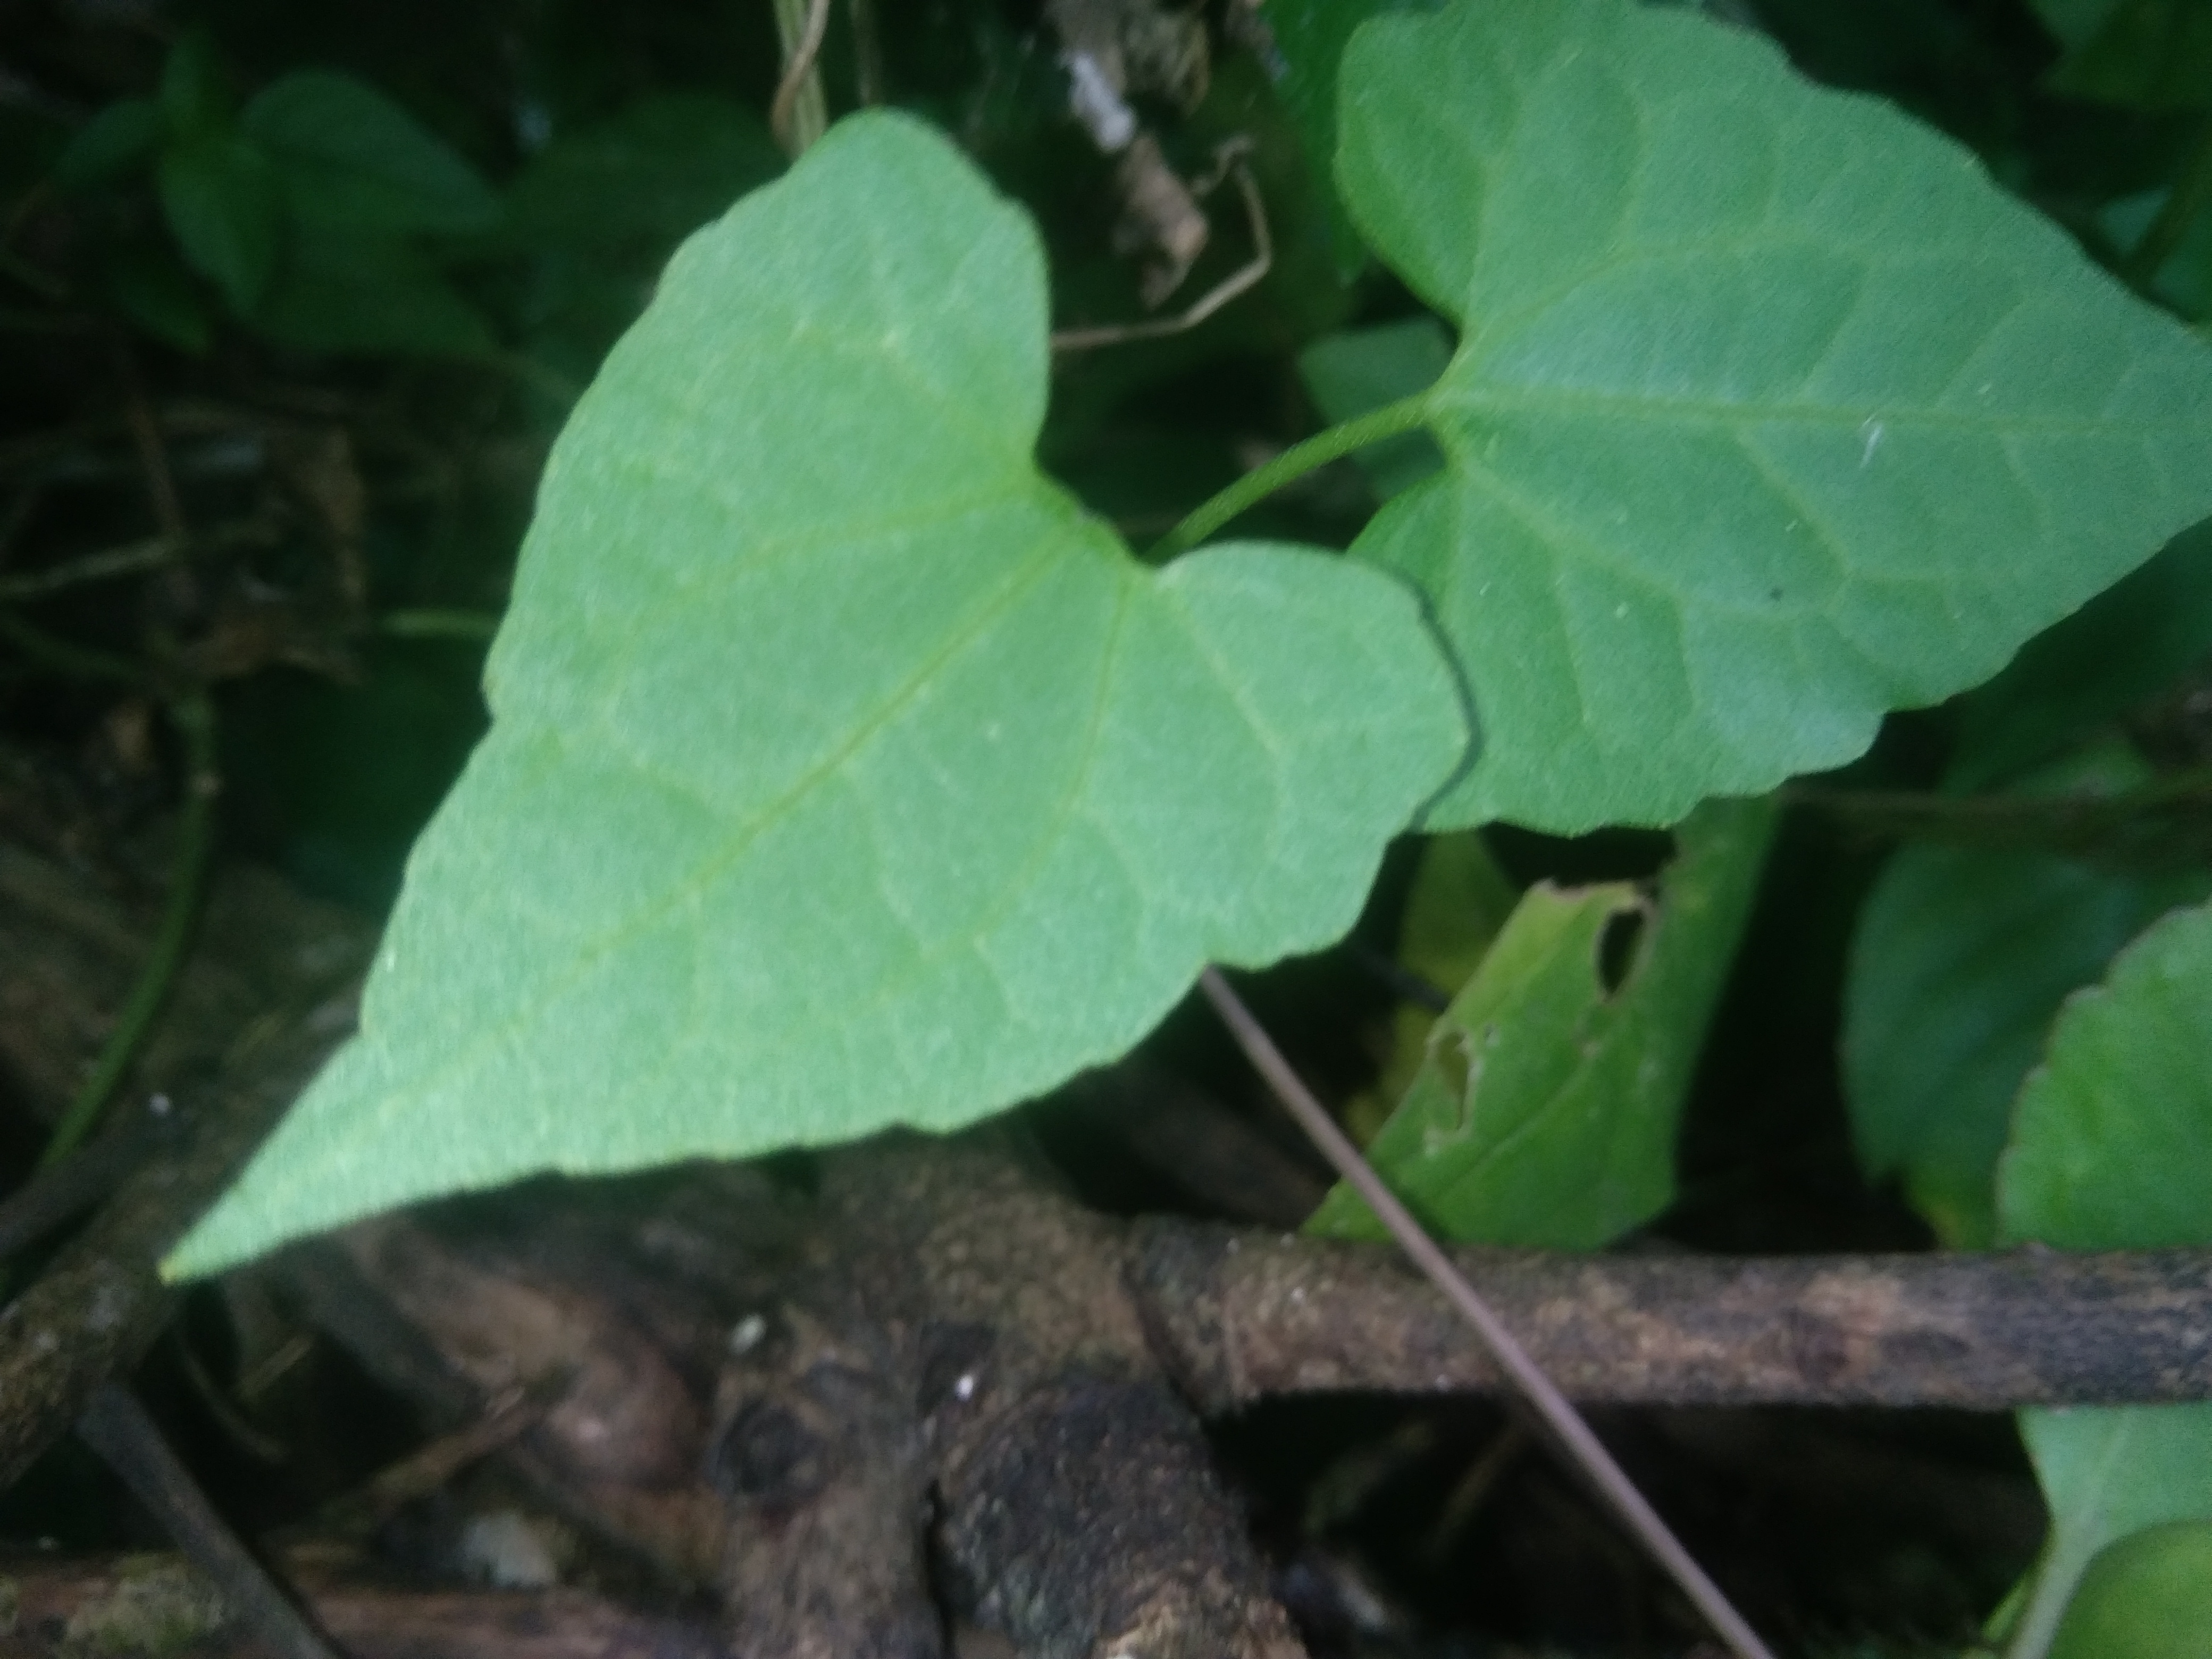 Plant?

bitter vine
